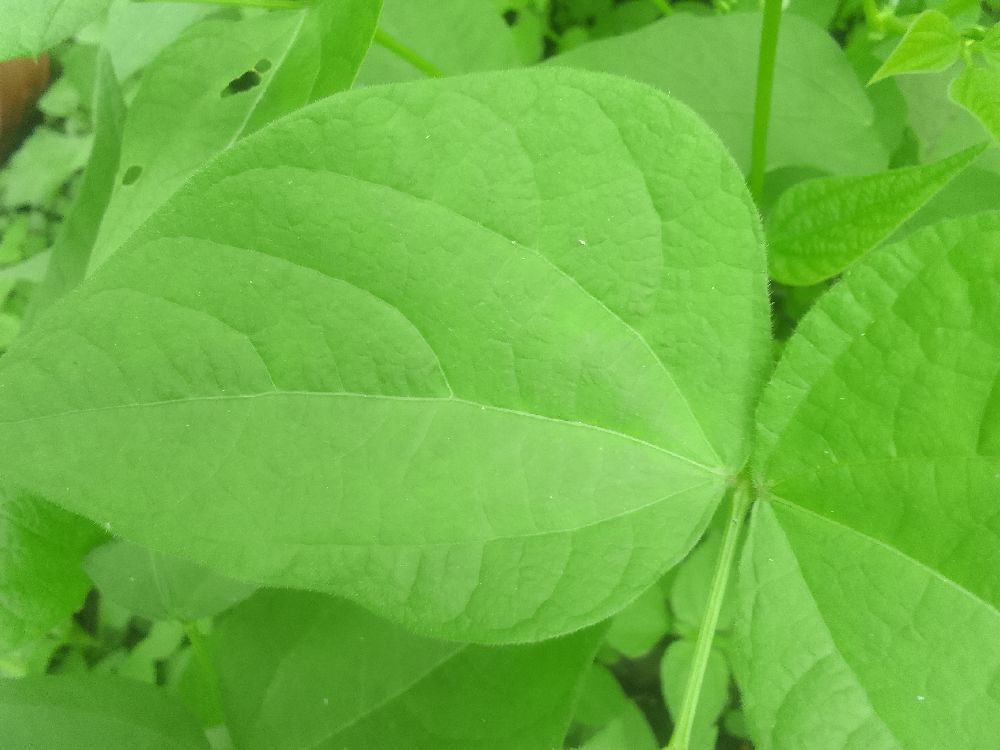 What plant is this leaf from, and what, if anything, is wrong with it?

common bean, healthy
